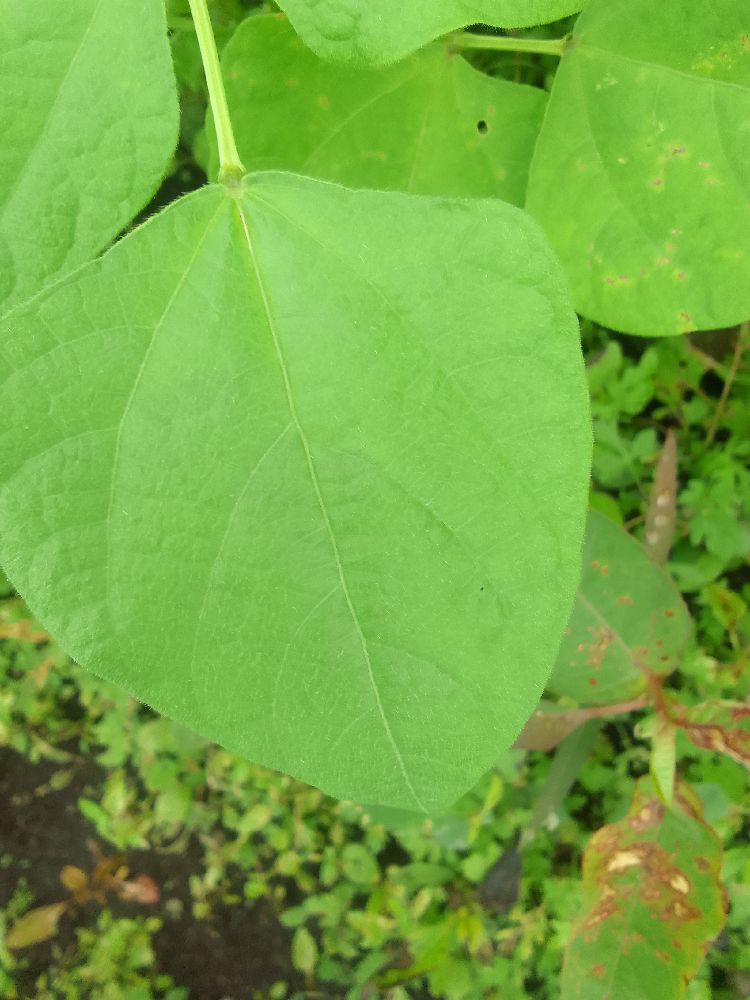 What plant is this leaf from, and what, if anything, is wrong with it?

common bean, healthy
